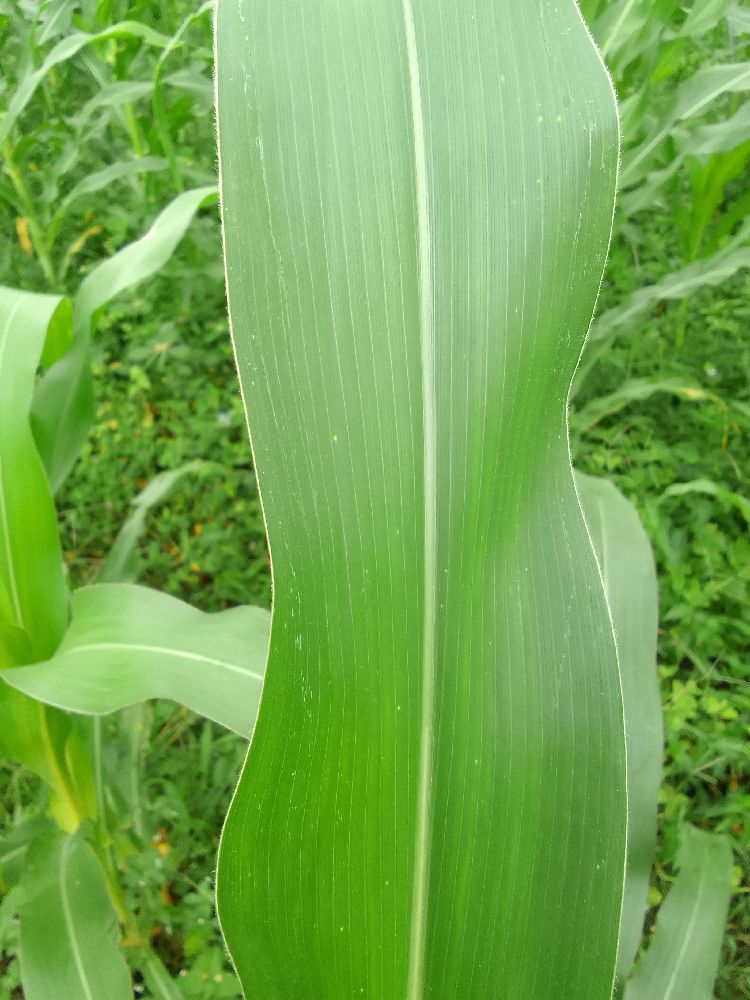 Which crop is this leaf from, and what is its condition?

maize, healthy
